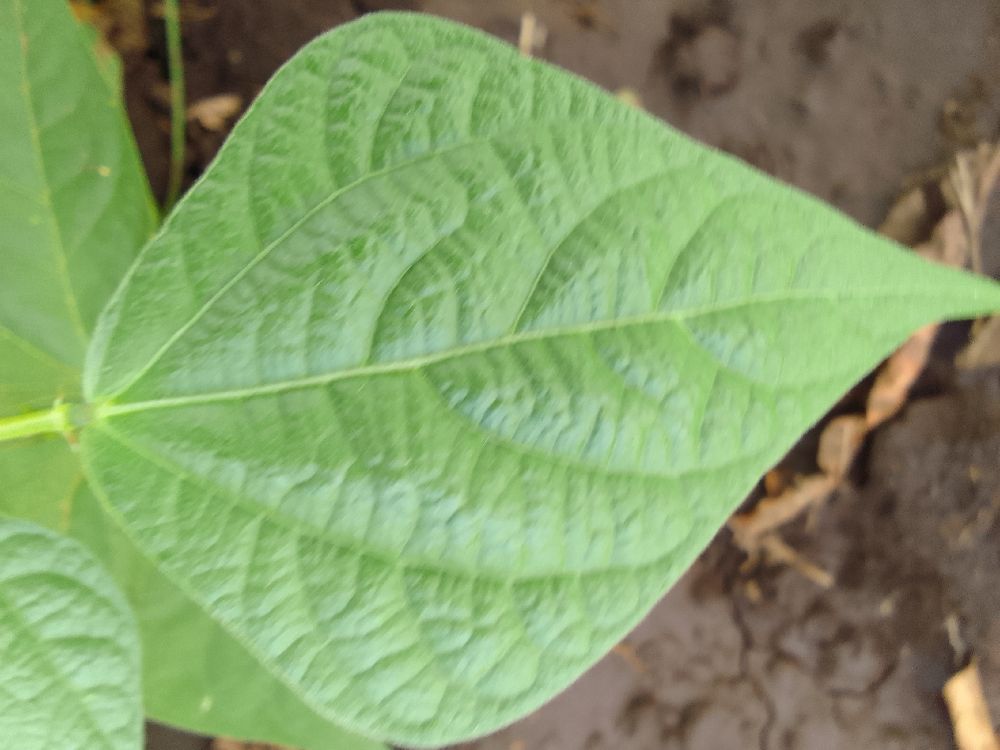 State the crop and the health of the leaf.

common bean, healthy
